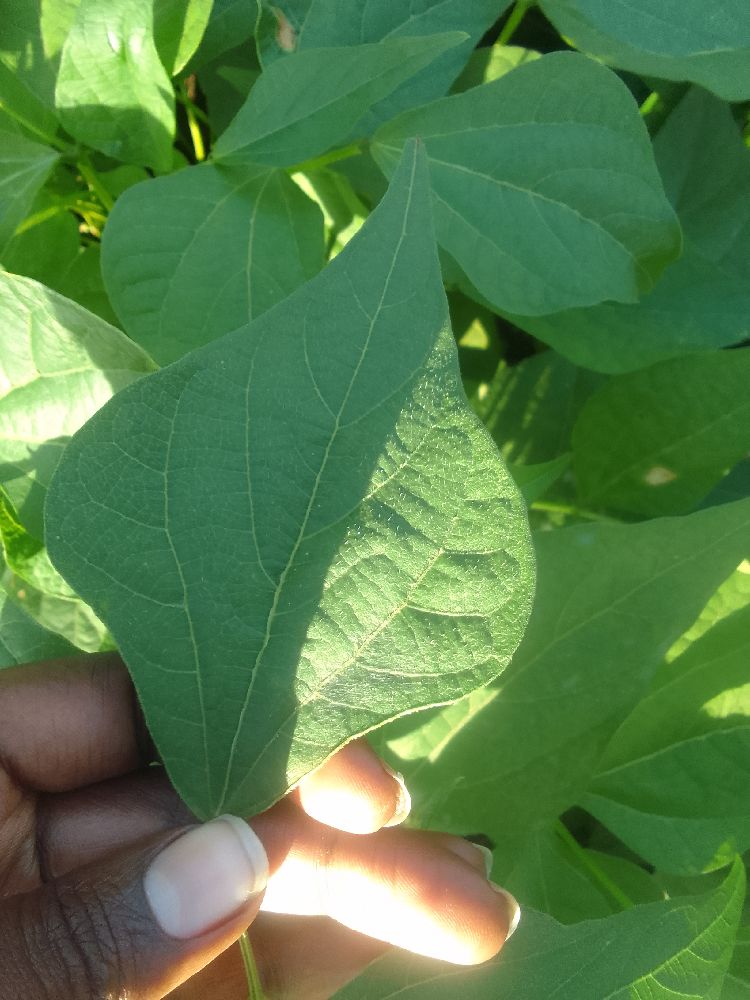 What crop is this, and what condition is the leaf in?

common bean, healthy
